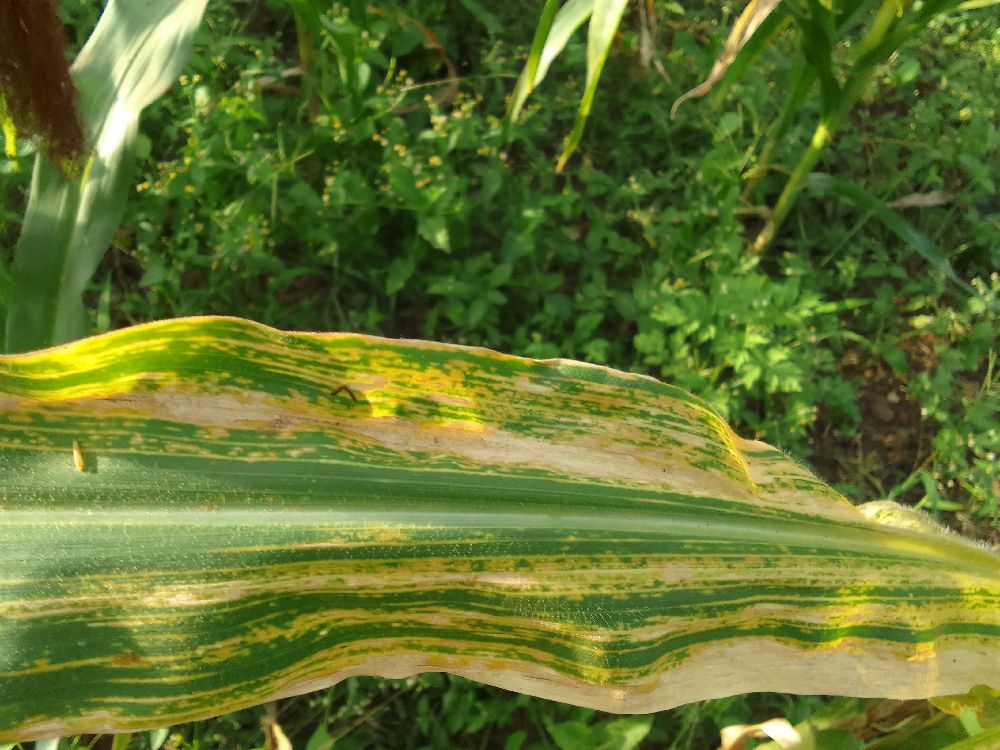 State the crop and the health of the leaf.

maize, maize lethal necrosis
